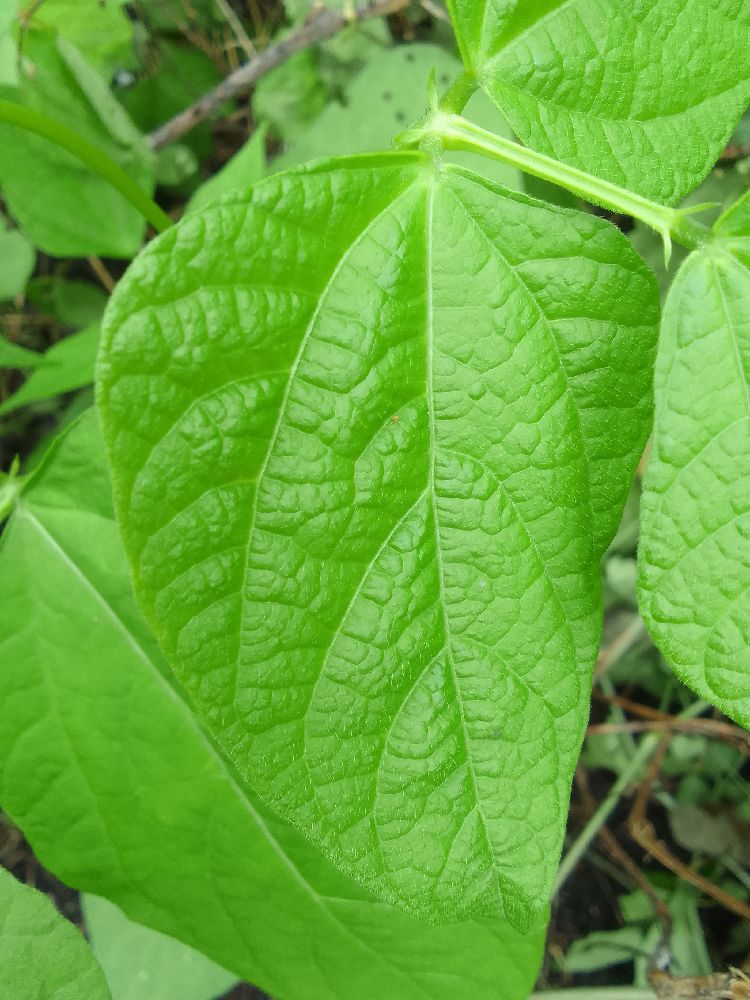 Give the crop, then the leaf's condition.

common bean, healthy
